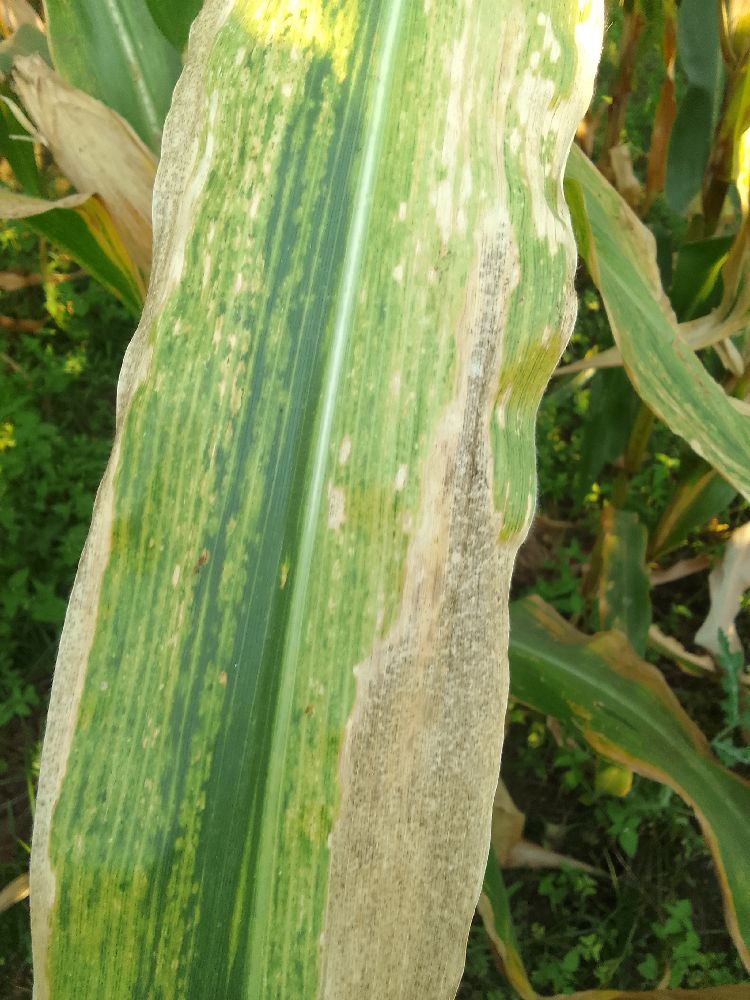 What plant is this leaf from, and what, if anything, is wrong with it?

maize, maize lethal necrosis
